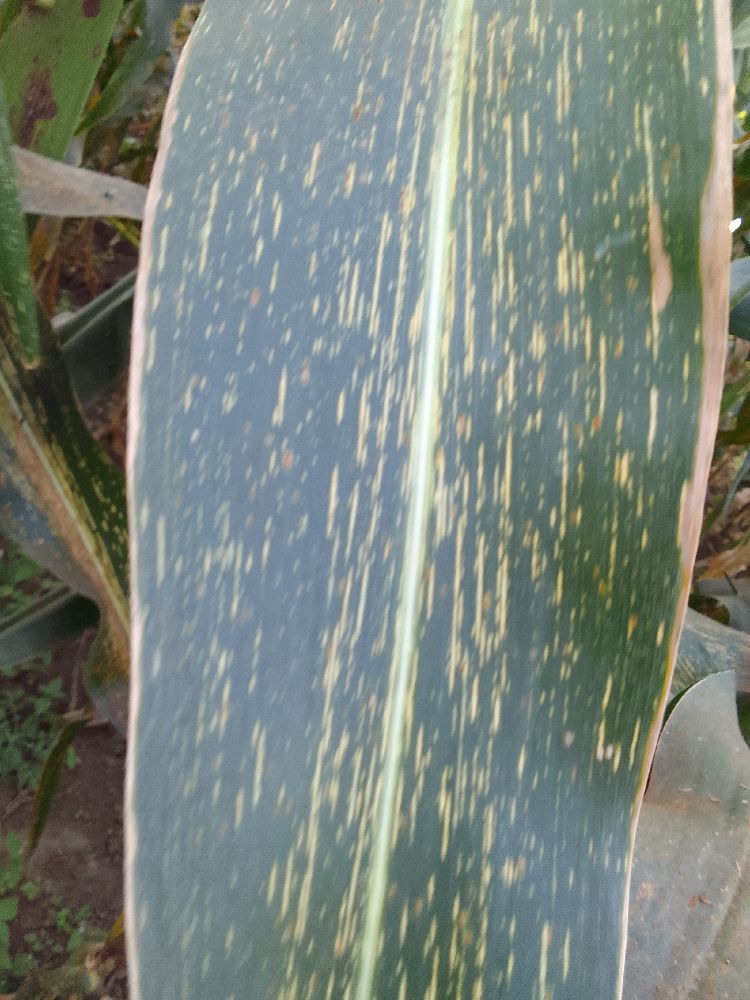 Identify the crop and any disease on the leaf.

maize, maize streak virus
